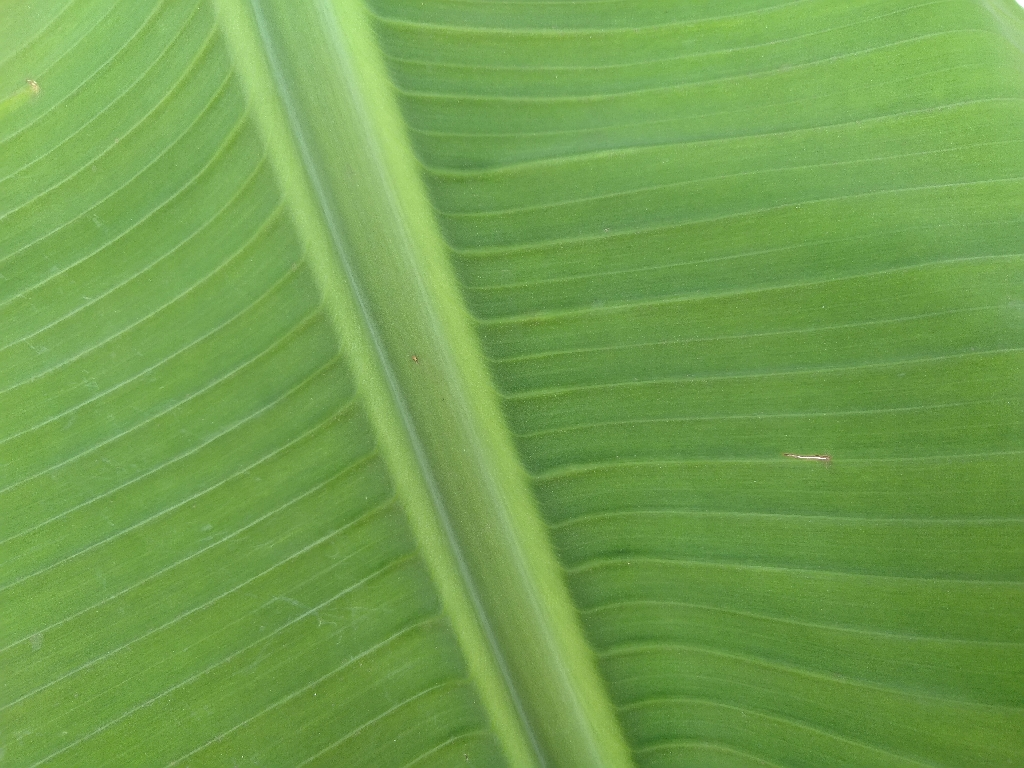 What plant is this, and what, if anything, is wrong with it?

banana, healthy
